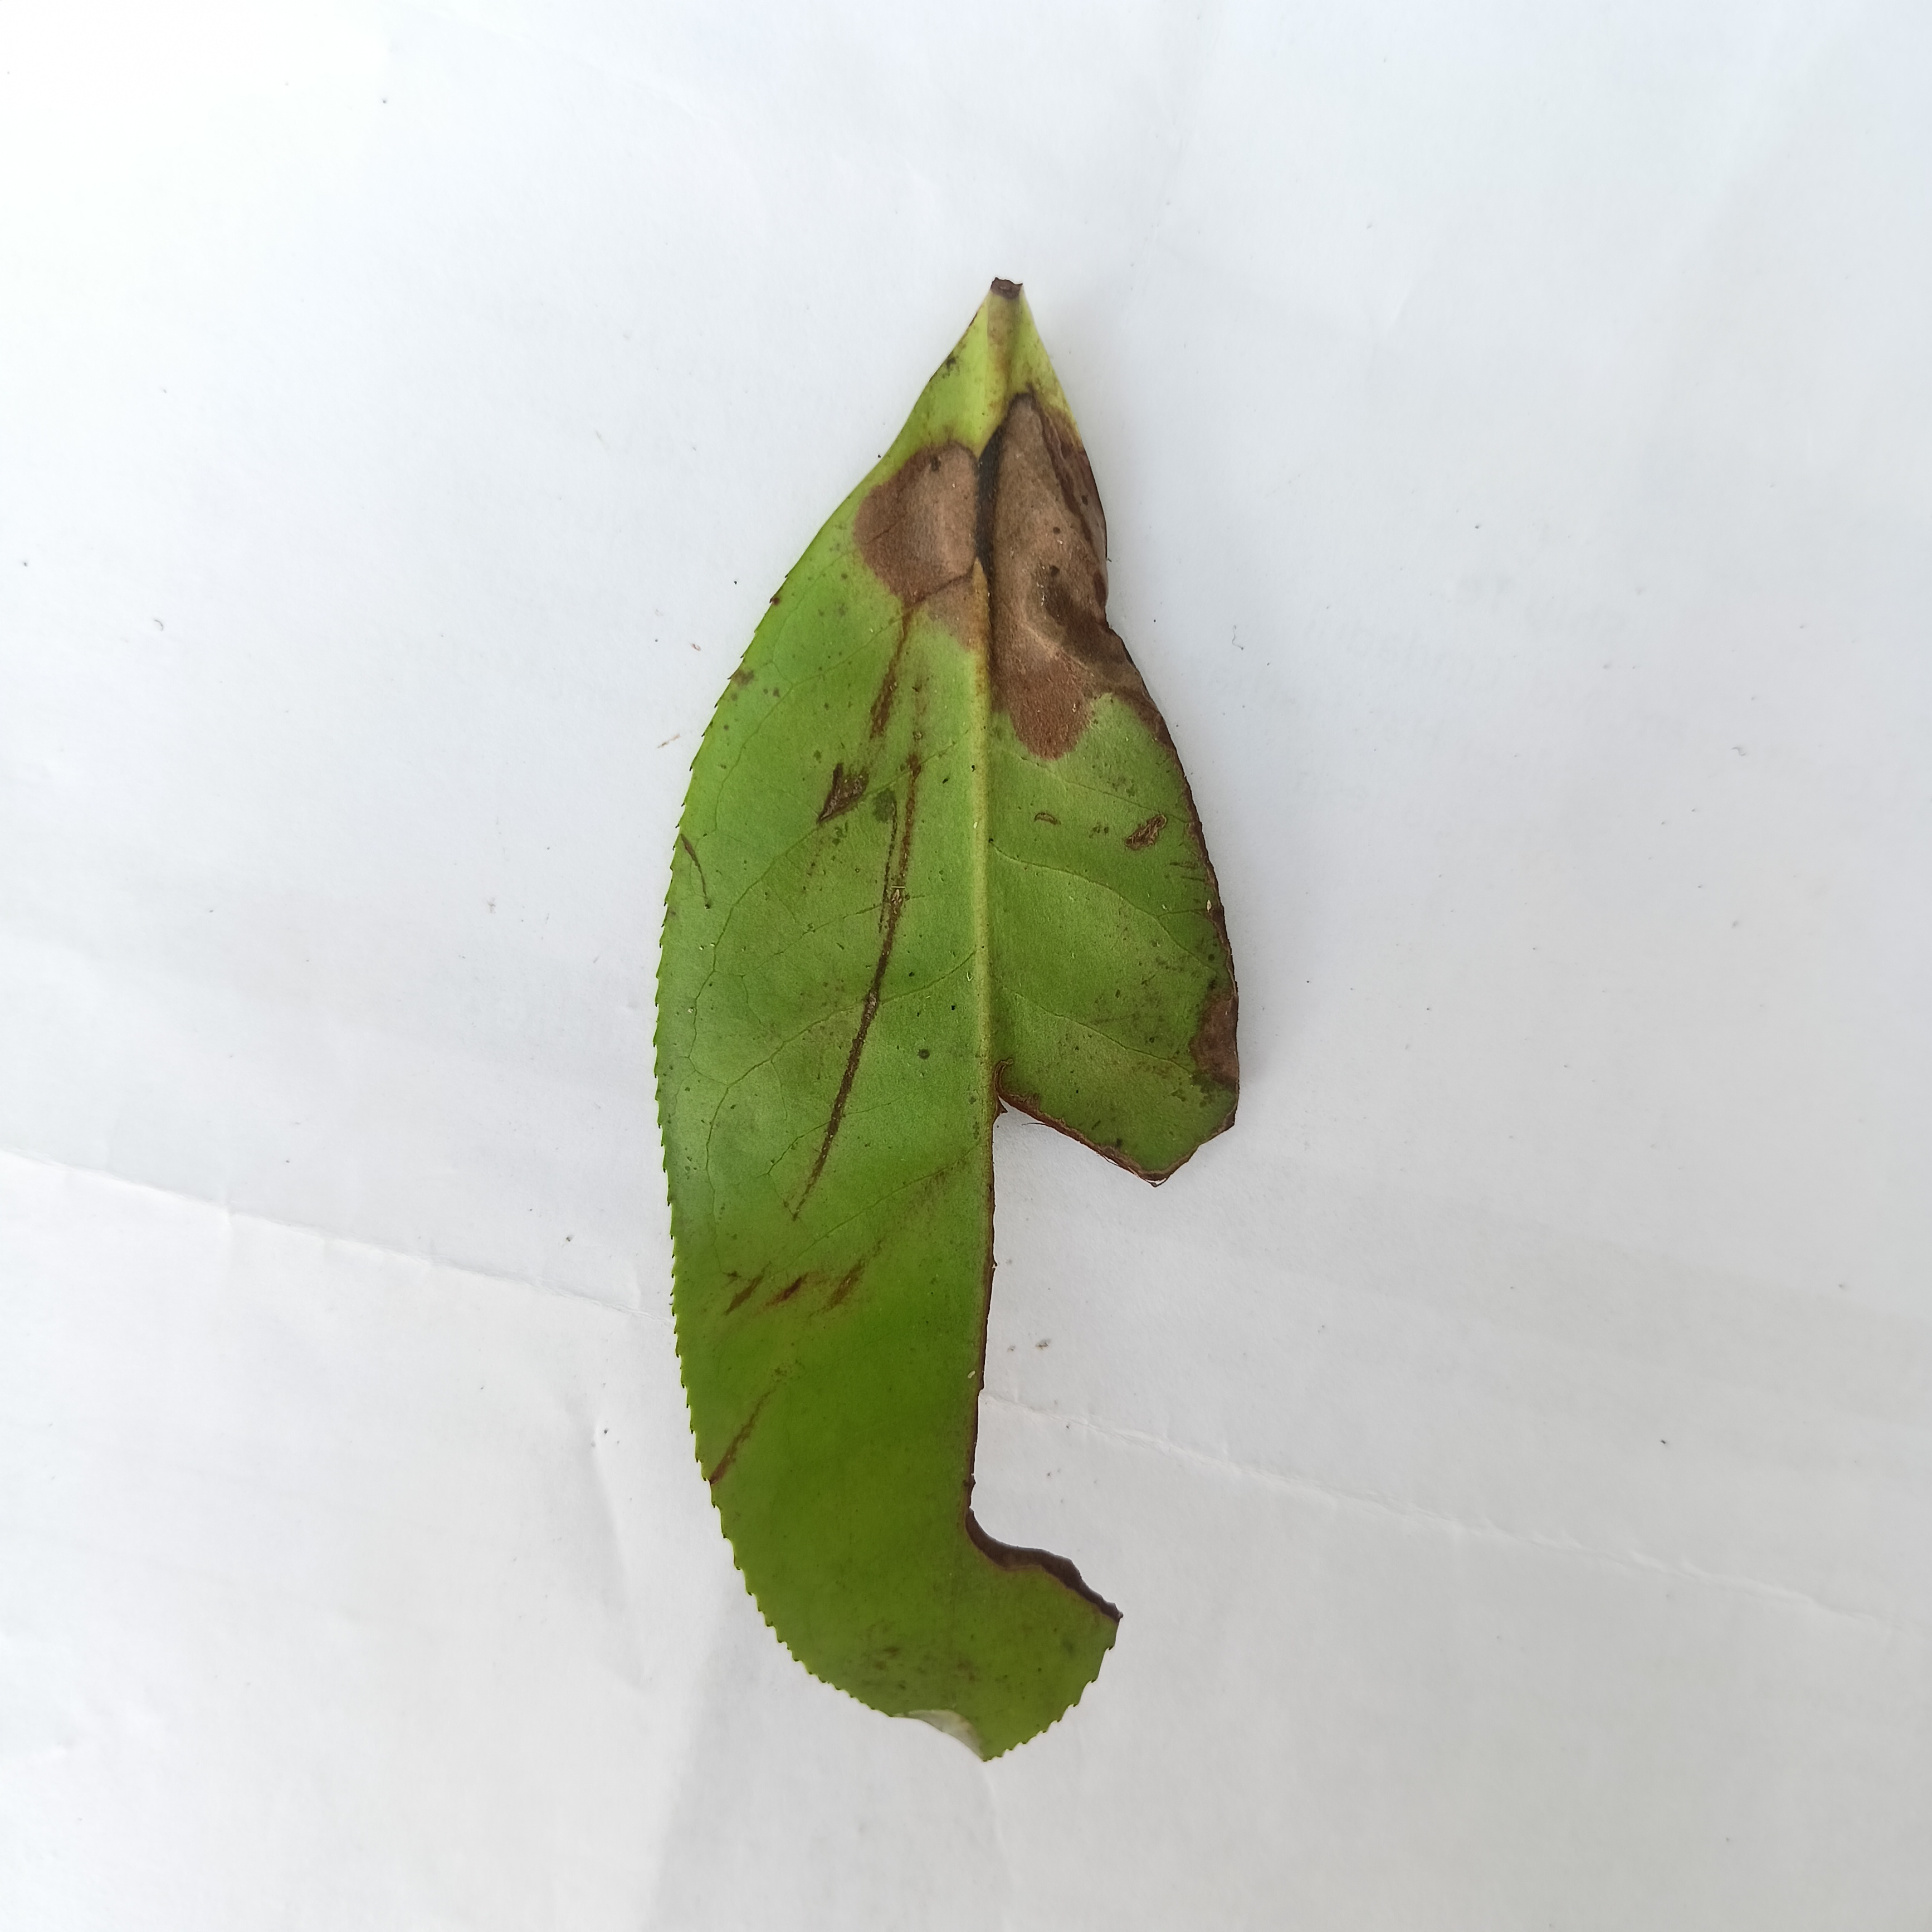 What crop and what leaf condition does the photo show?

tea, brown blight
